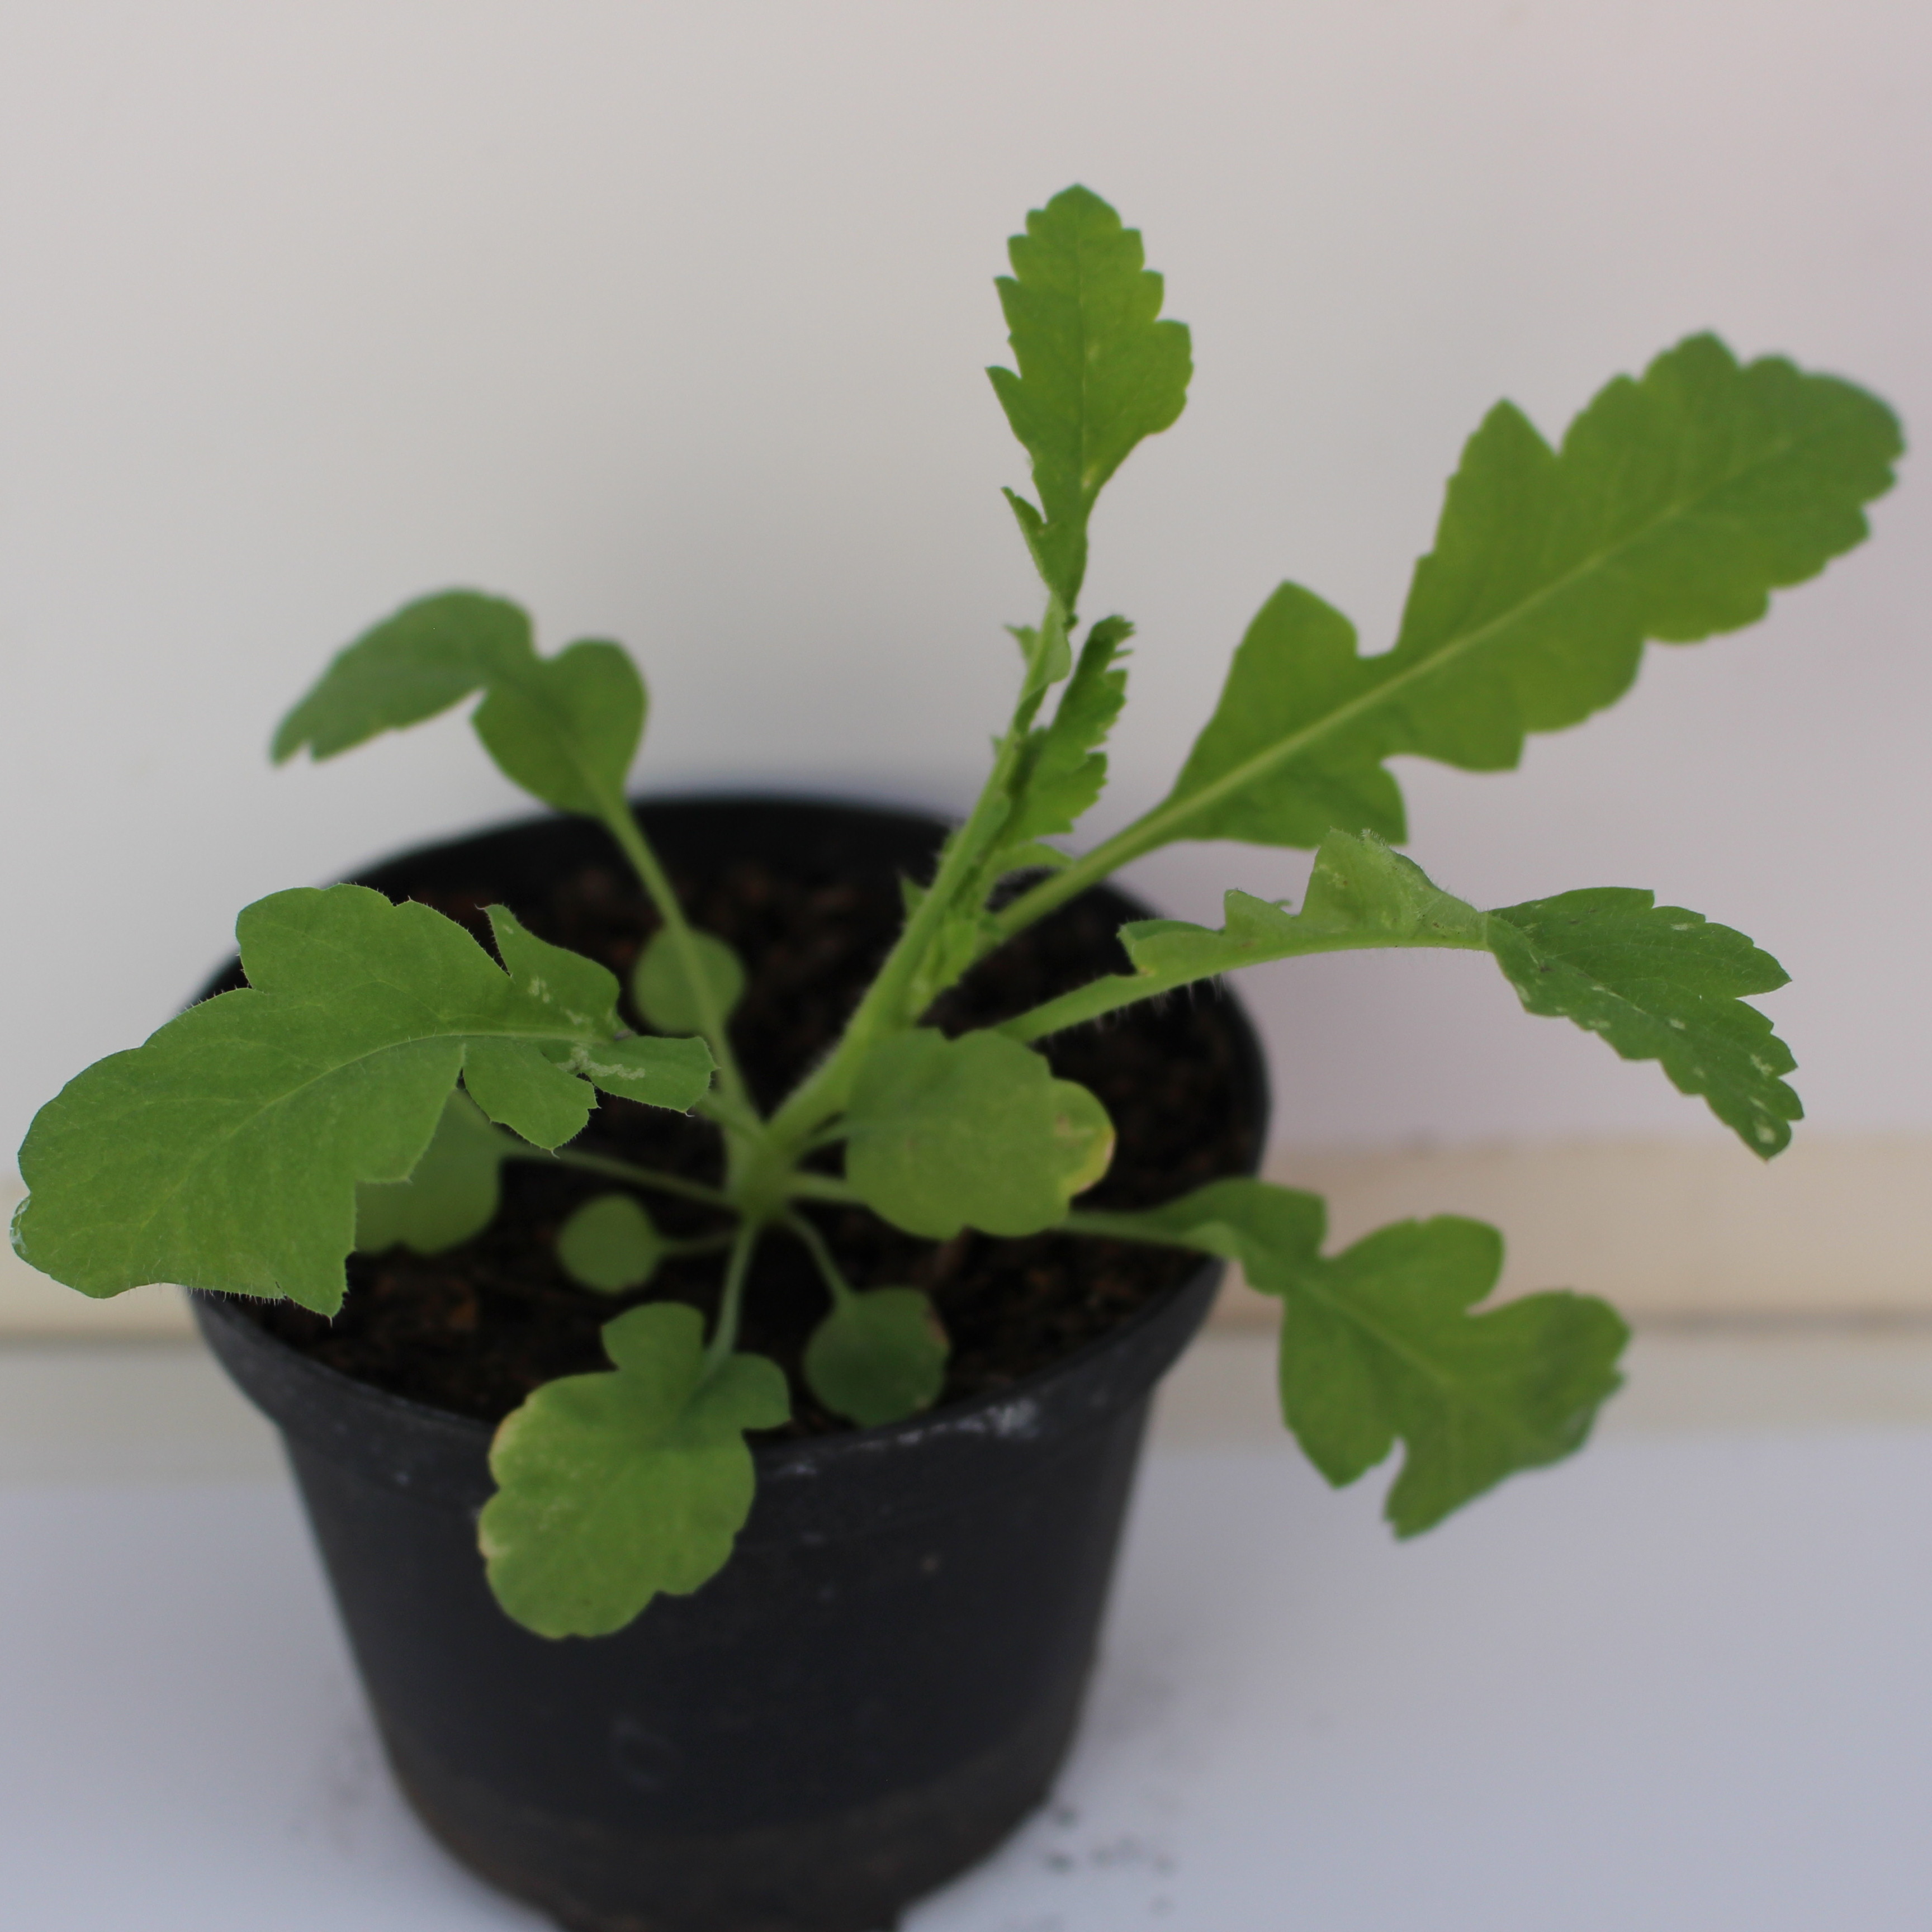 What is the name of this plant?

Papaver rhoeas
